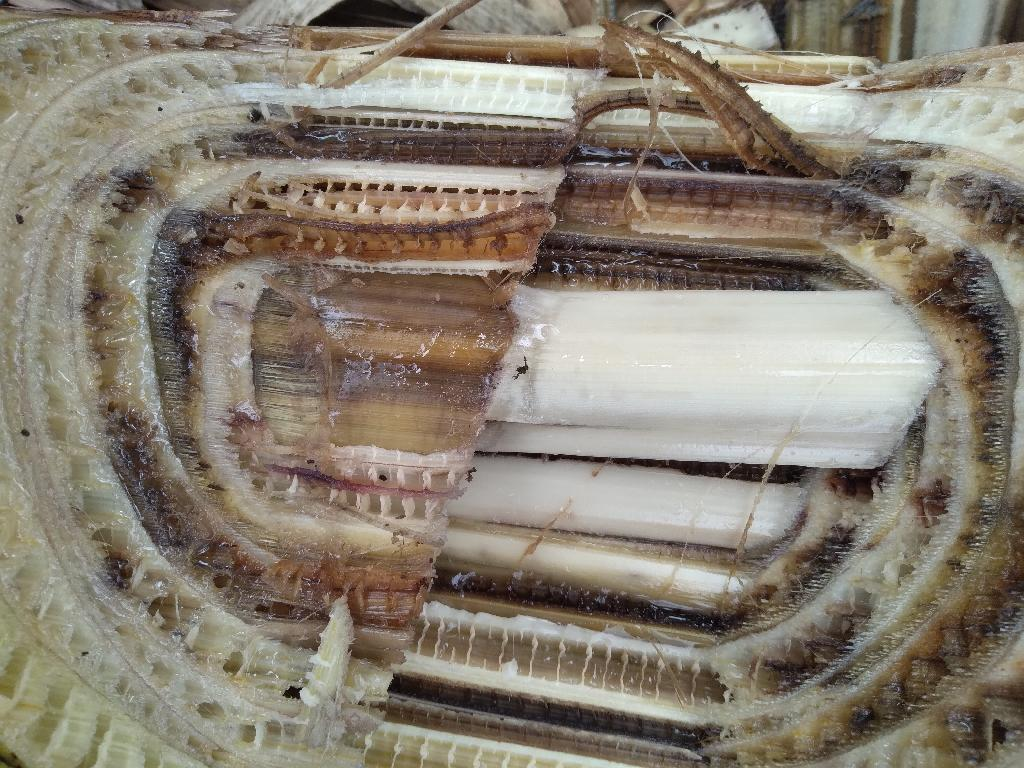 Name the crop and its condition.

banana, fusarium wilt race 1
